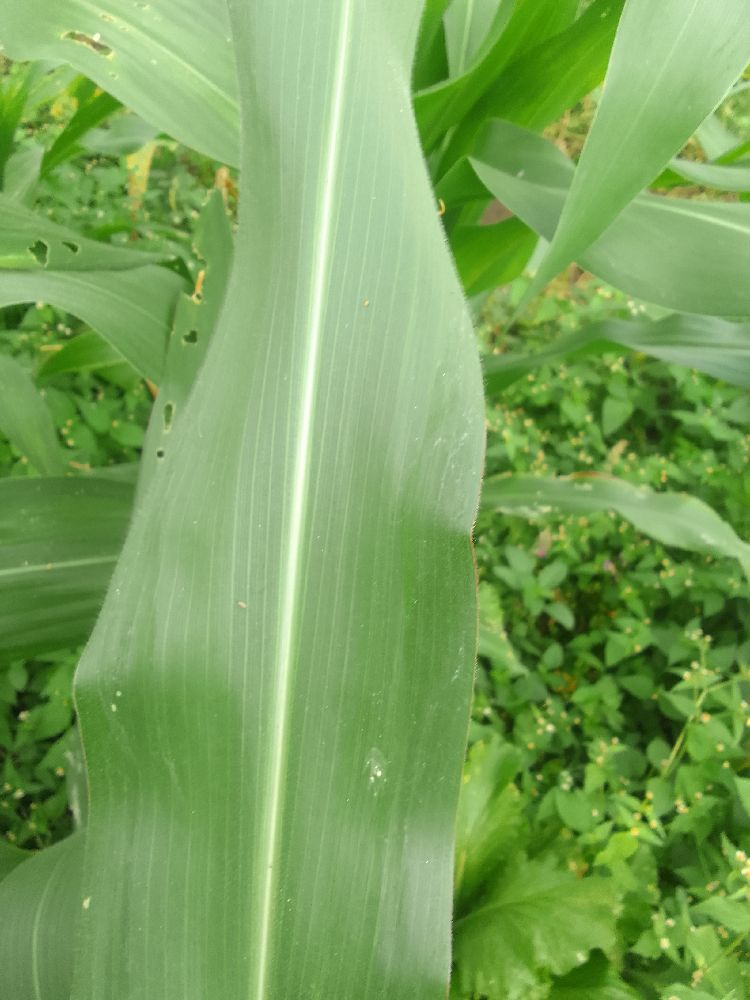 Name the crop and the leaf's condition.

maize, healthy
